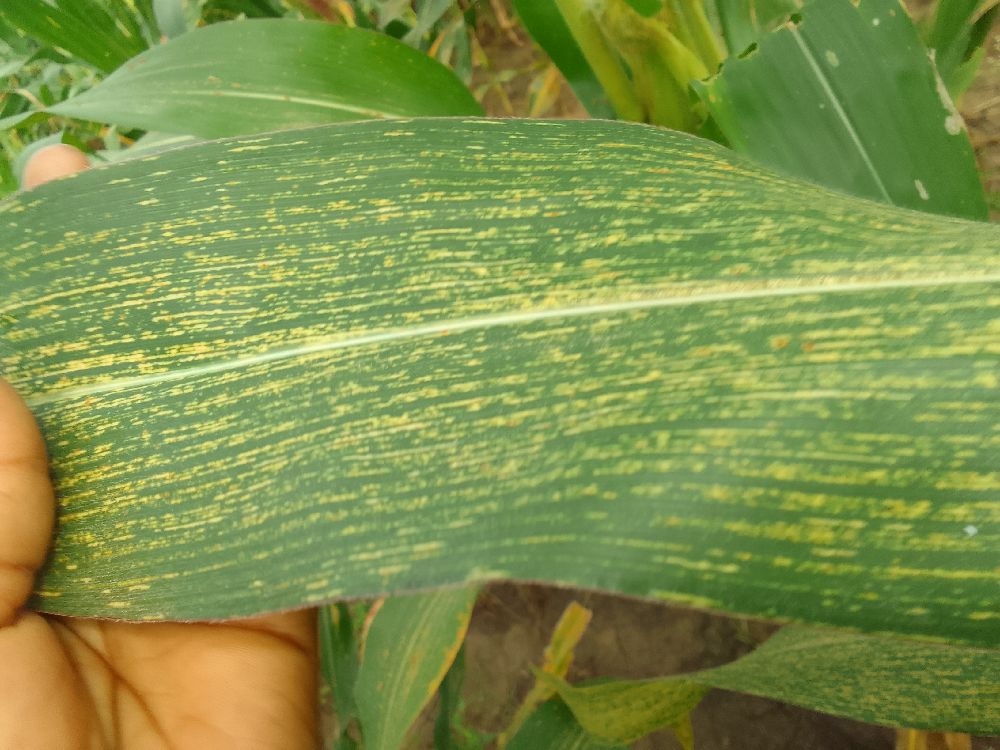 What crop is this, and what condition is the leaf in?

maize, maize streak virus
